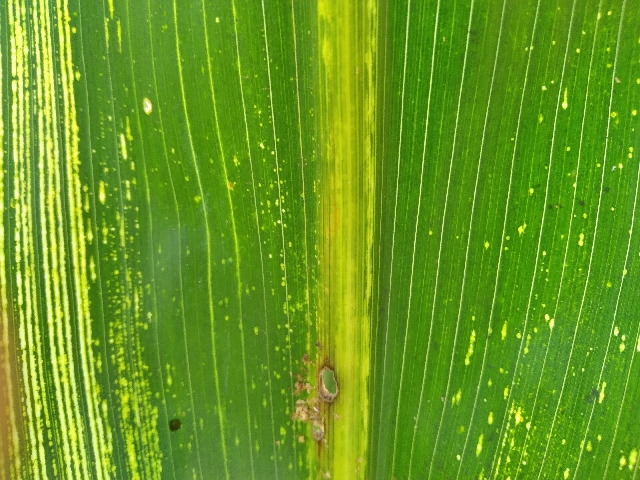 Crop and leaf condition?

maize, maize streak virus
